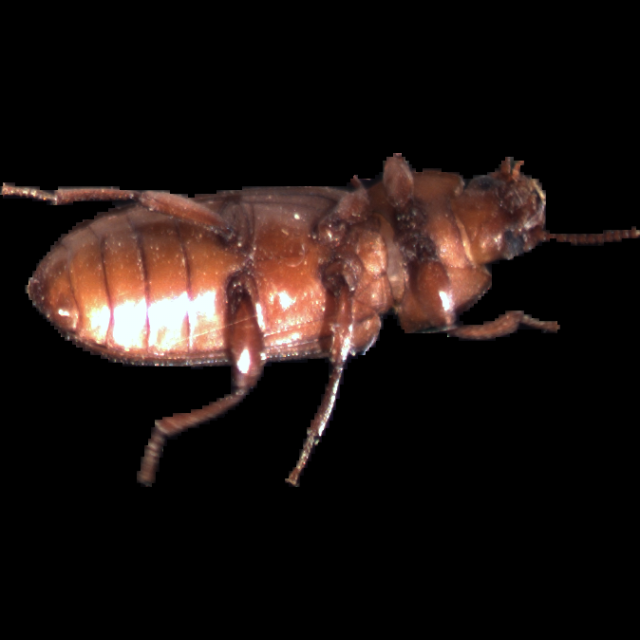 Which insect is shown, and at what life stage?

mealworm beetle
